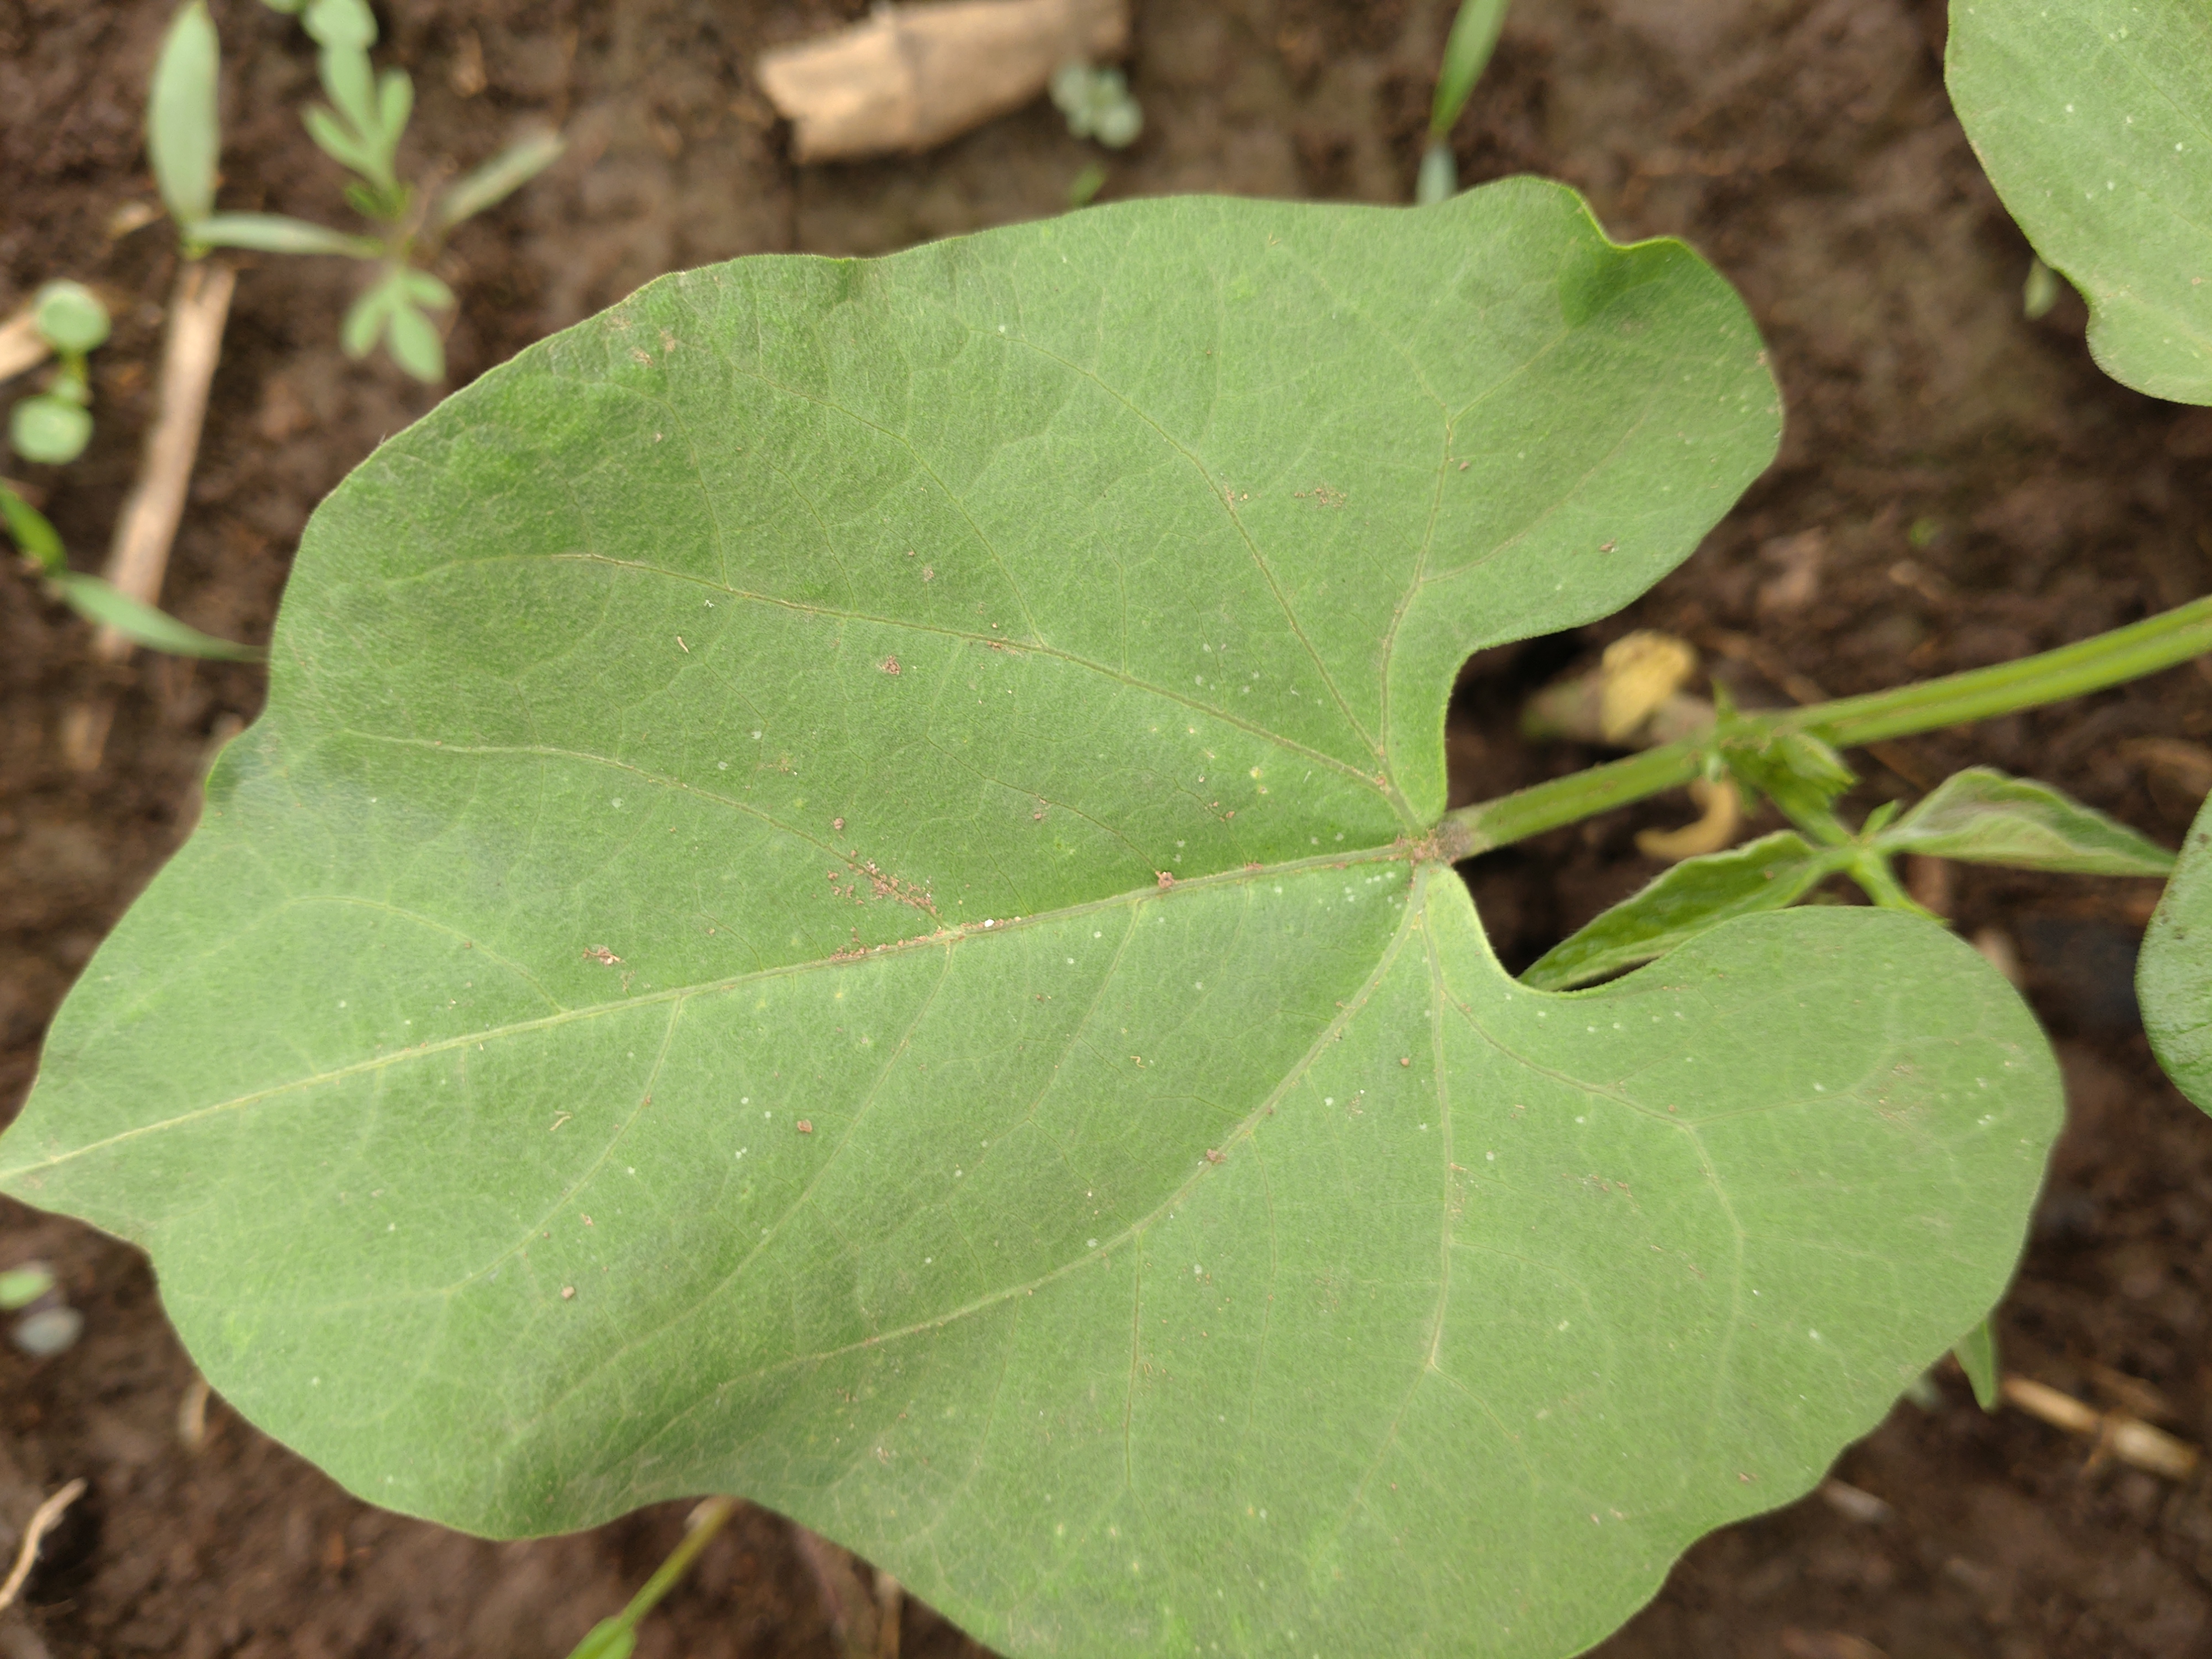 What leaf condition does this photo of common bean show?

healthy
